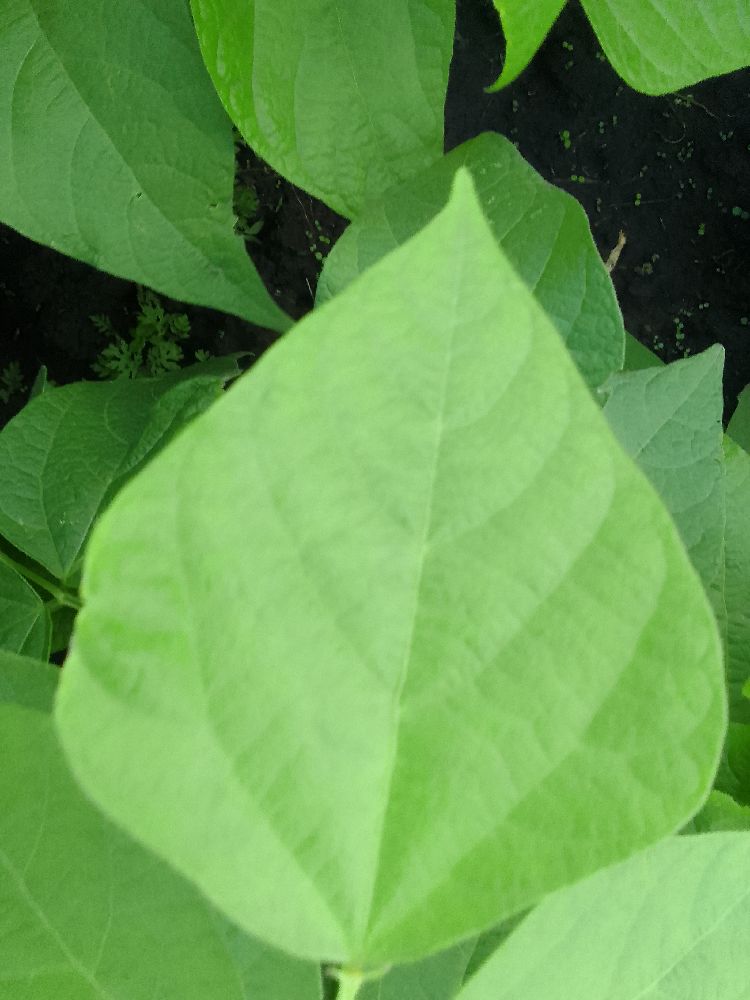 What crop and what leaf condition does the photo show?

common bean, healthy
